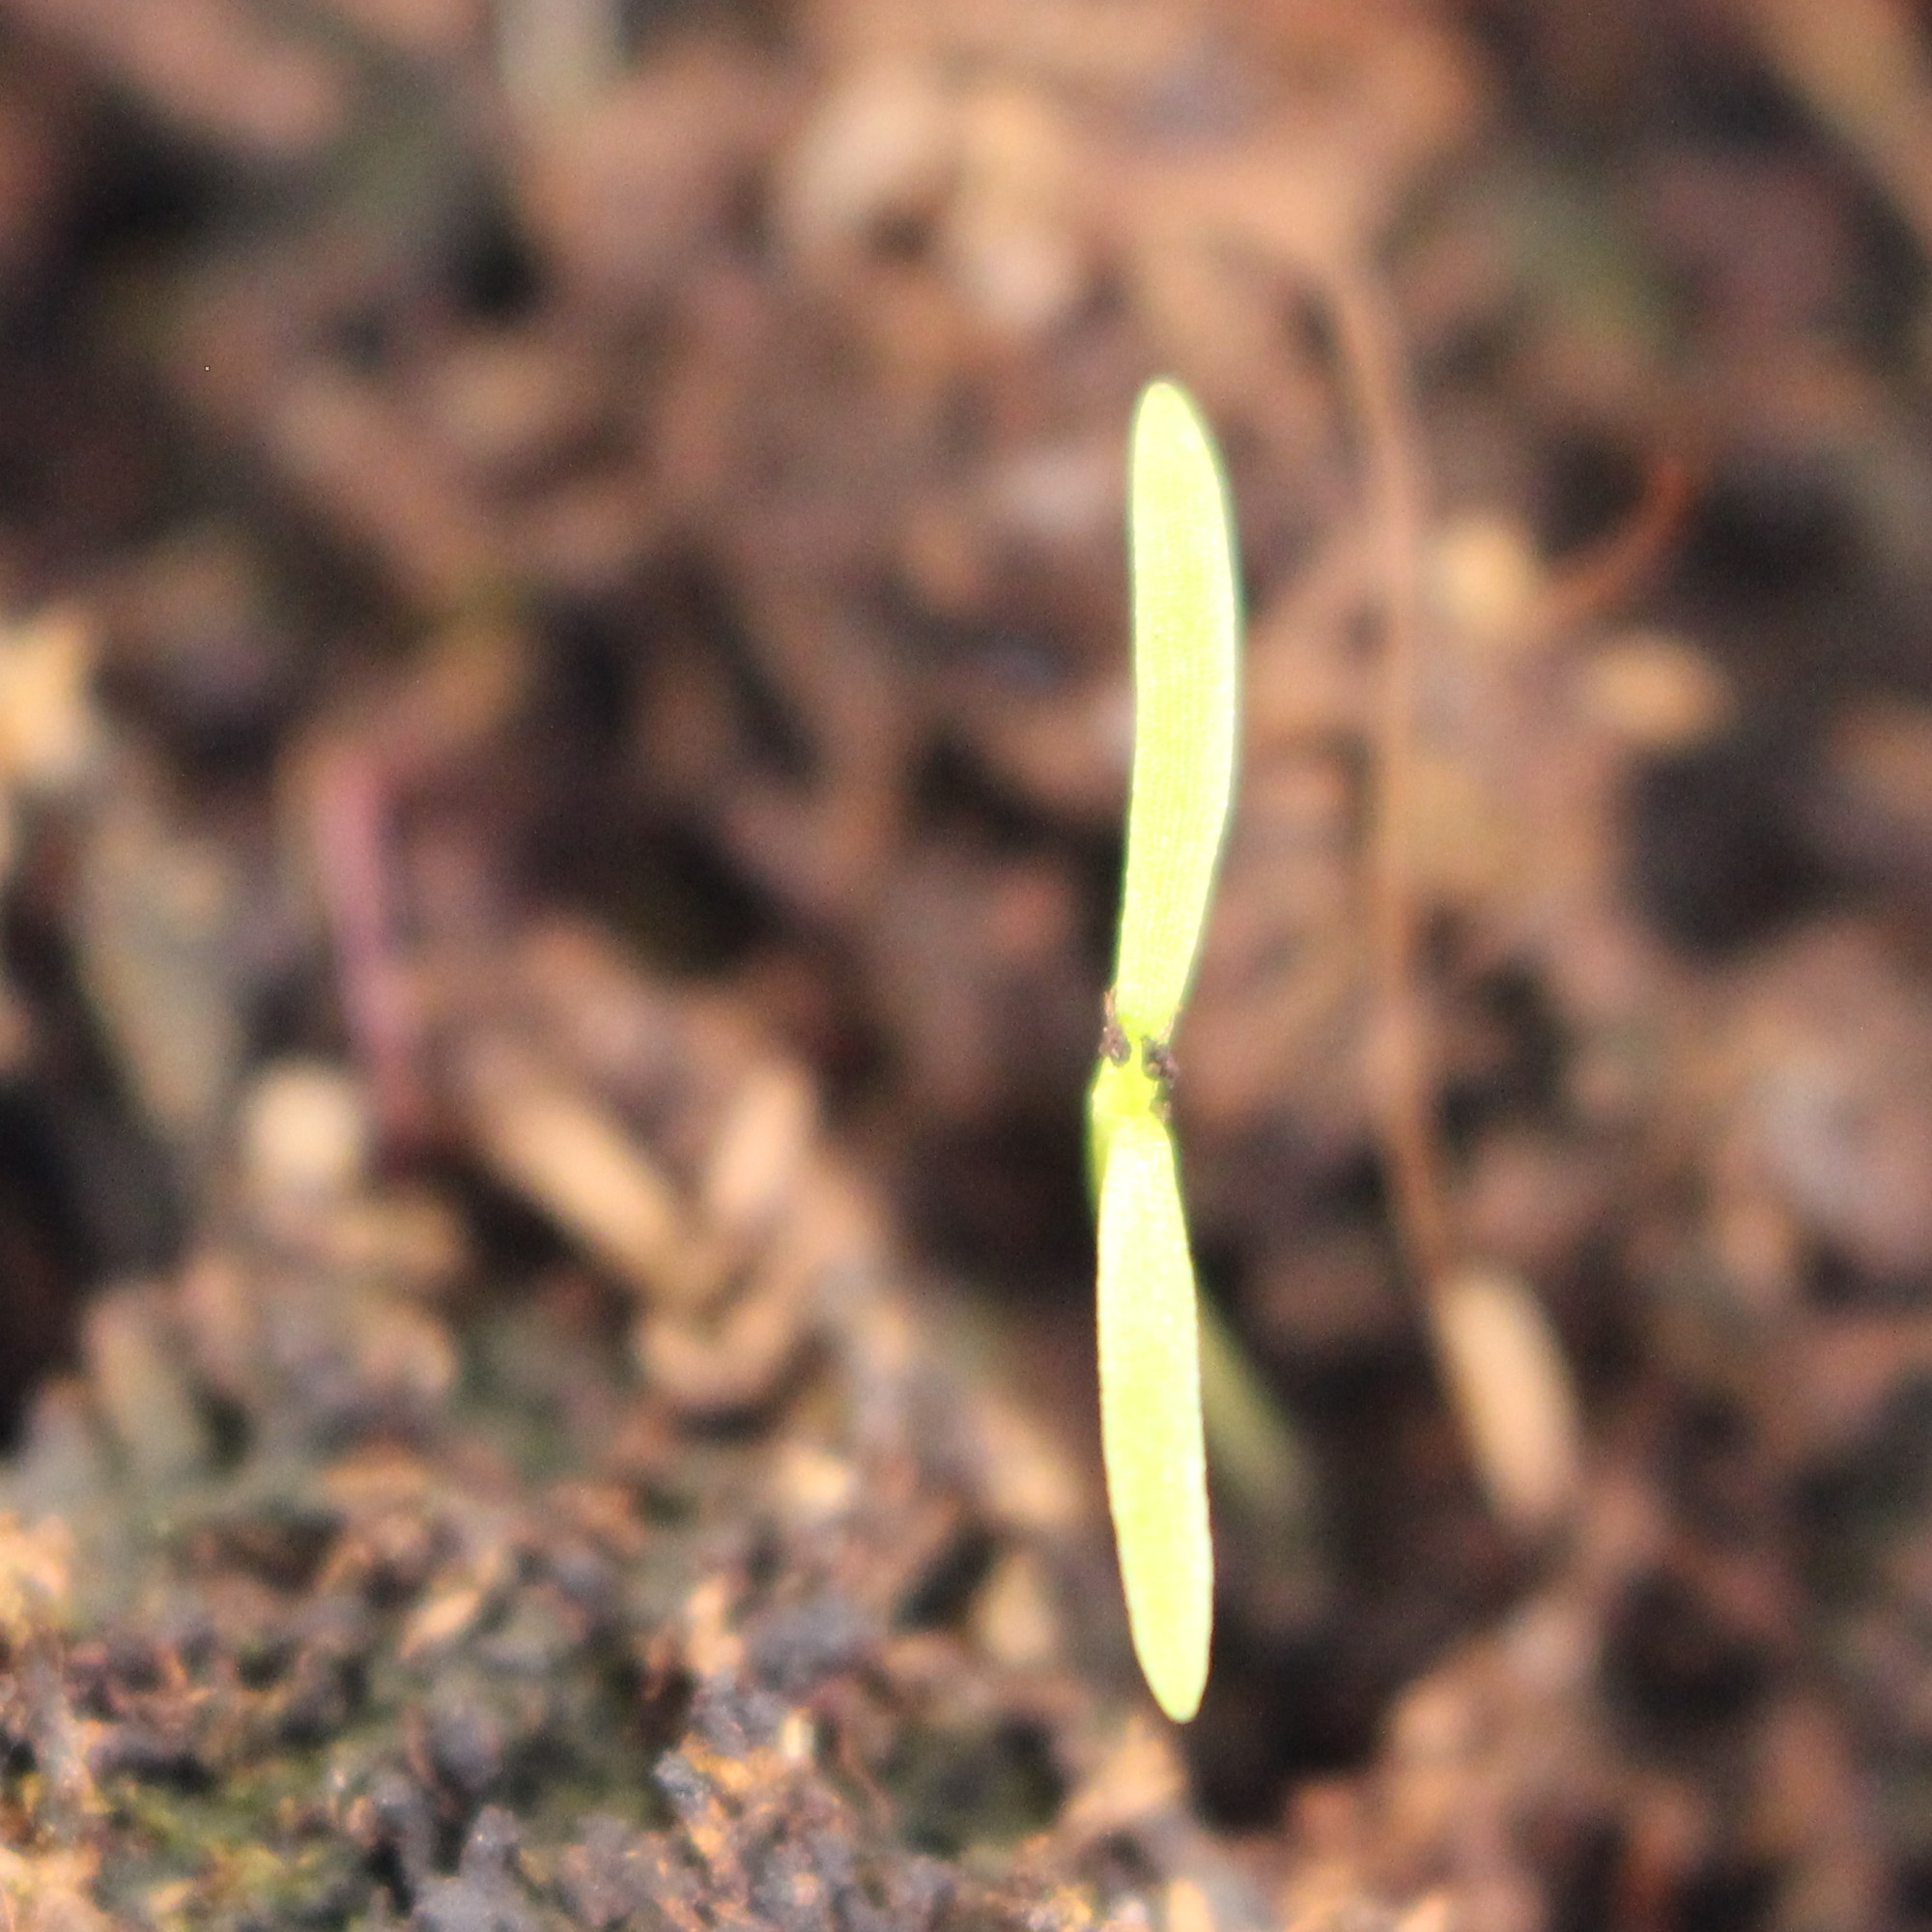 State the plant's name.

Papaver rhoeas
